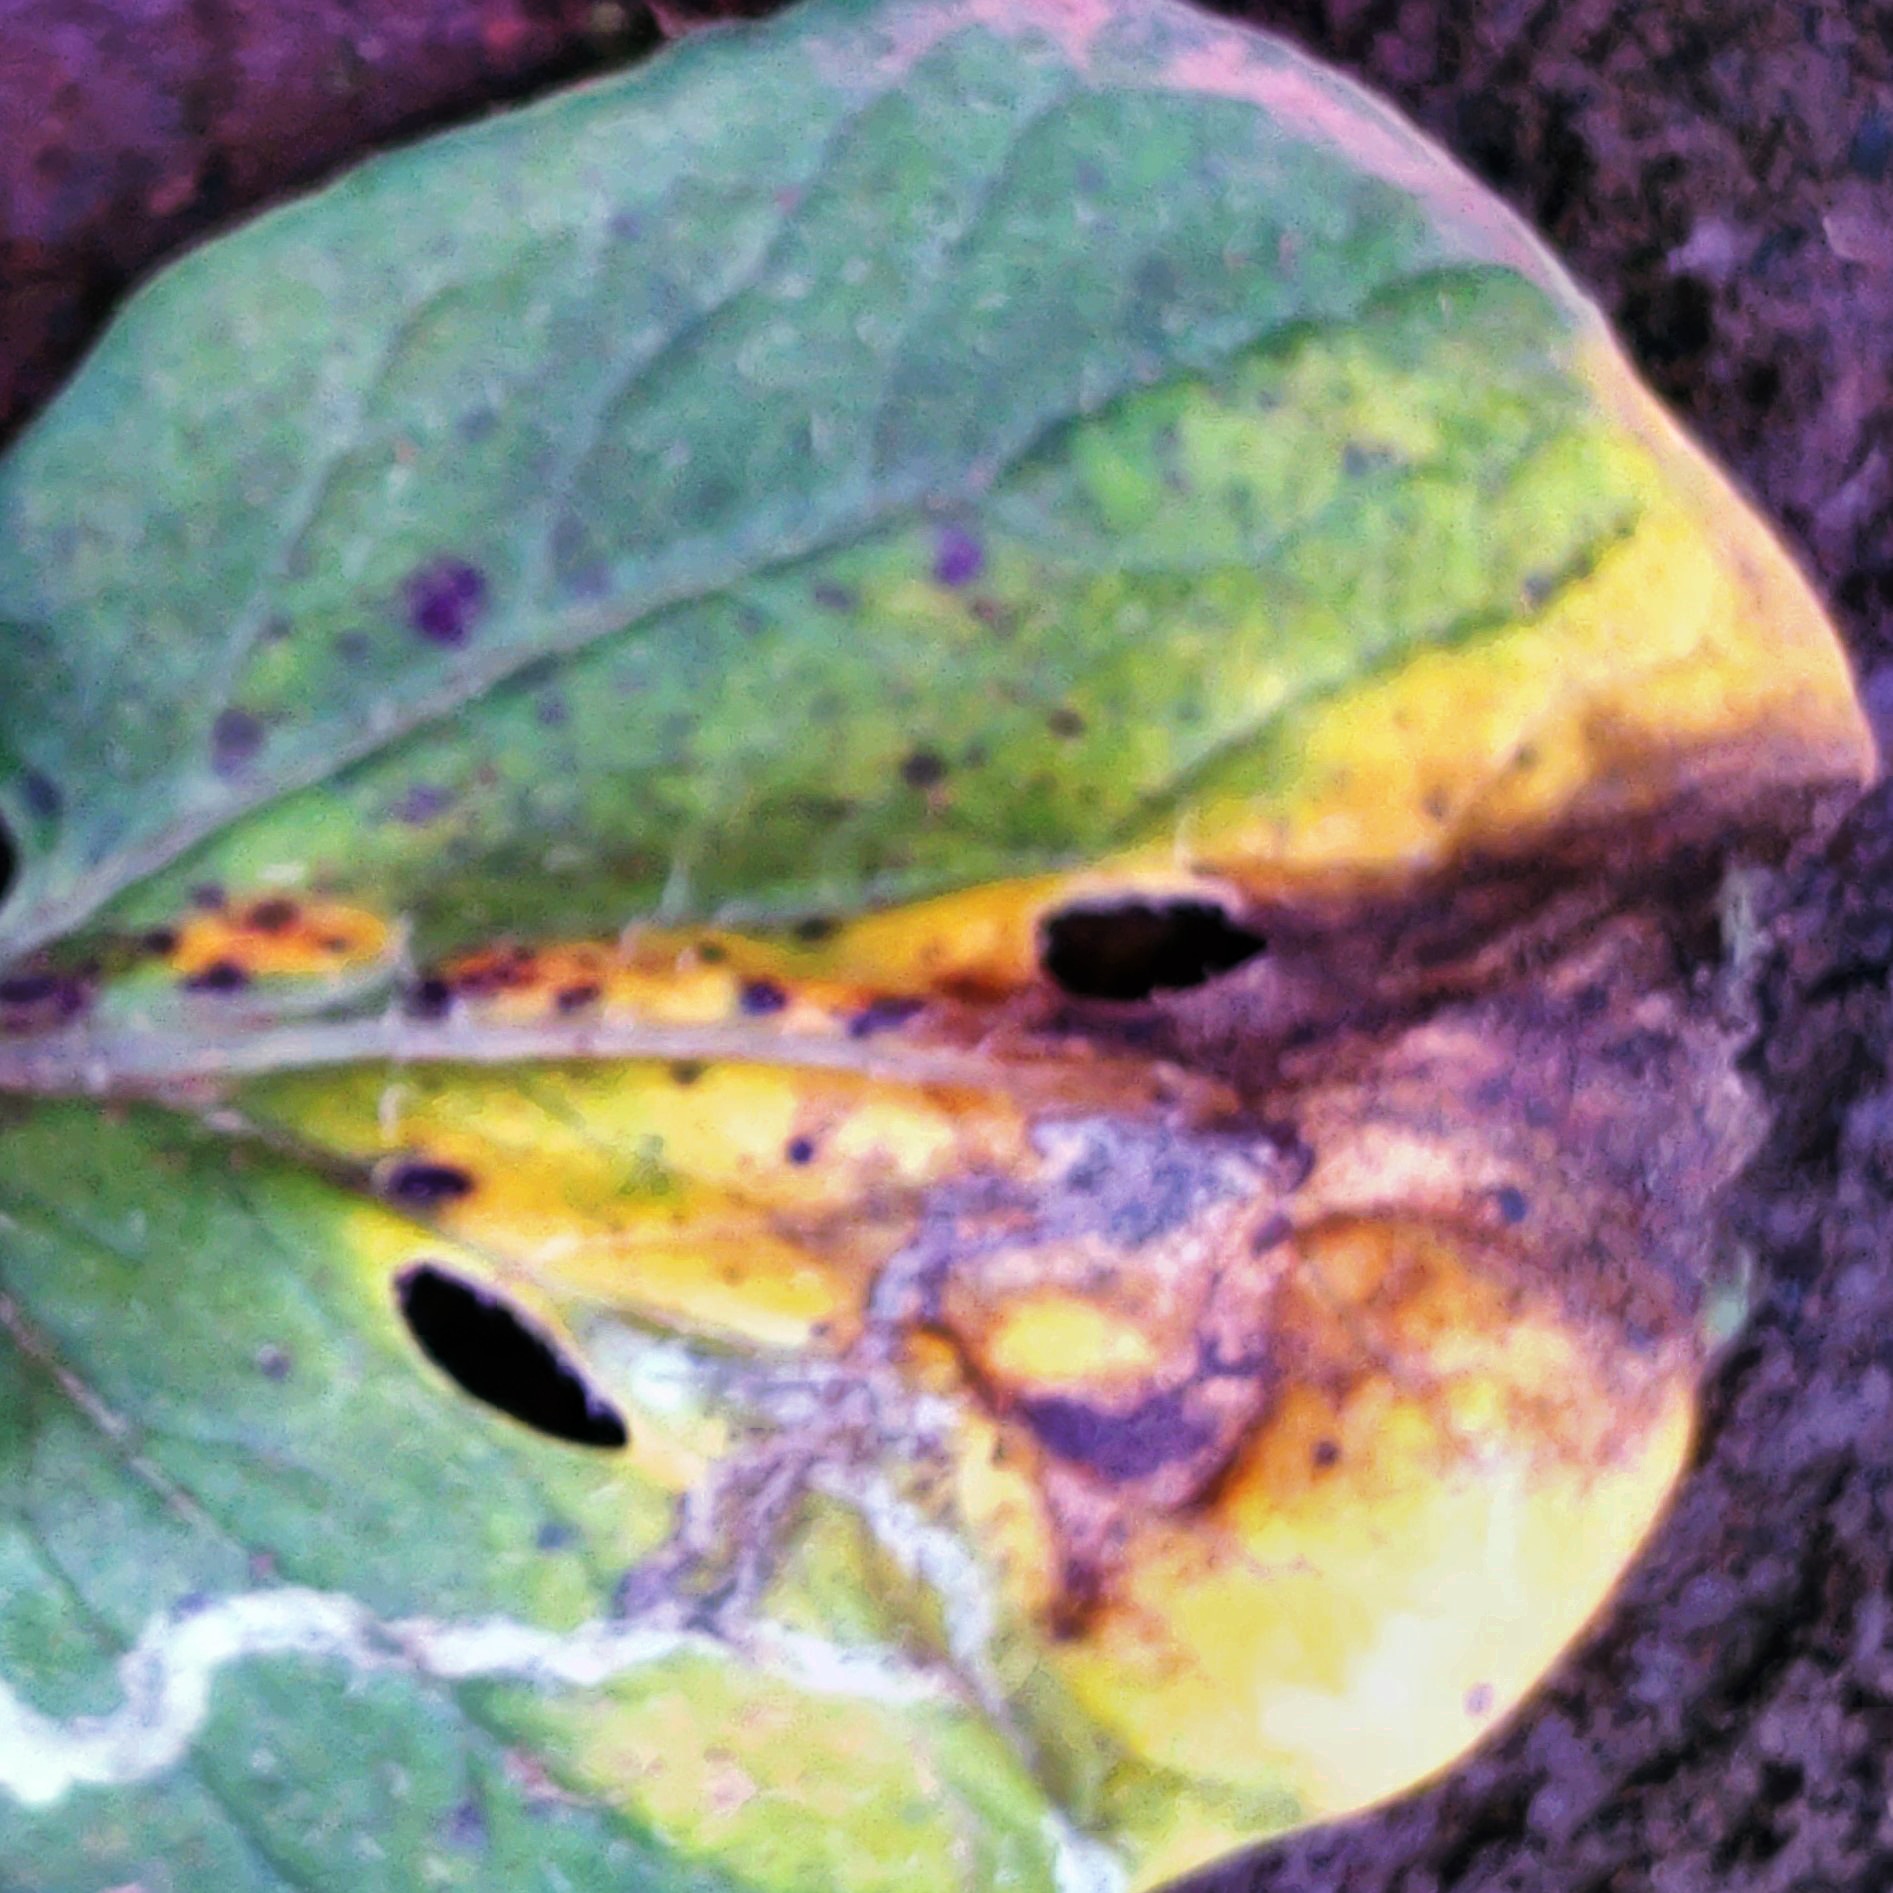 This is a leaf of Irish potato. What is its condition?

late blight
